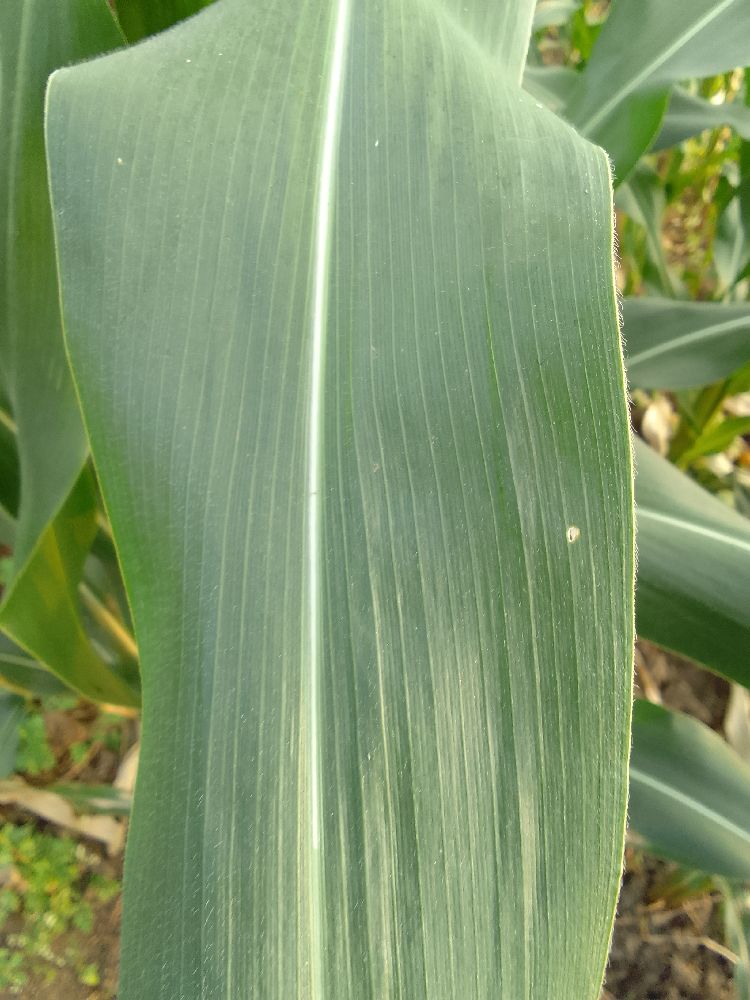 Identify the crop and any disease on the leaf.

maize, healthy
